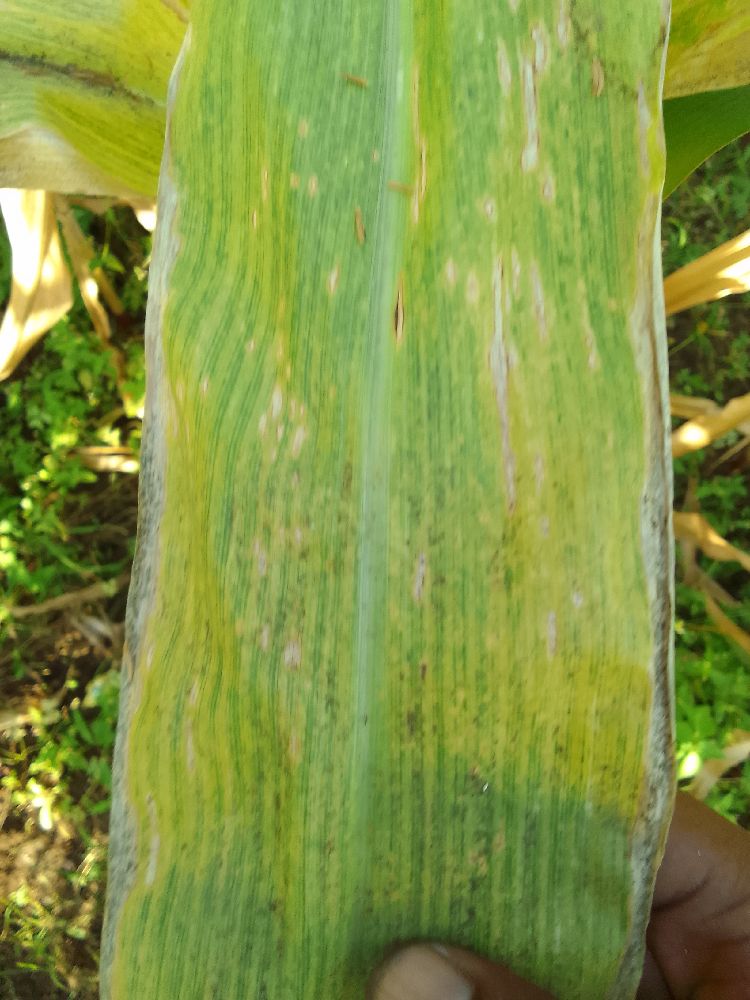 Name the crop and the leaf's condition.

maize, maize lethal necrosis
